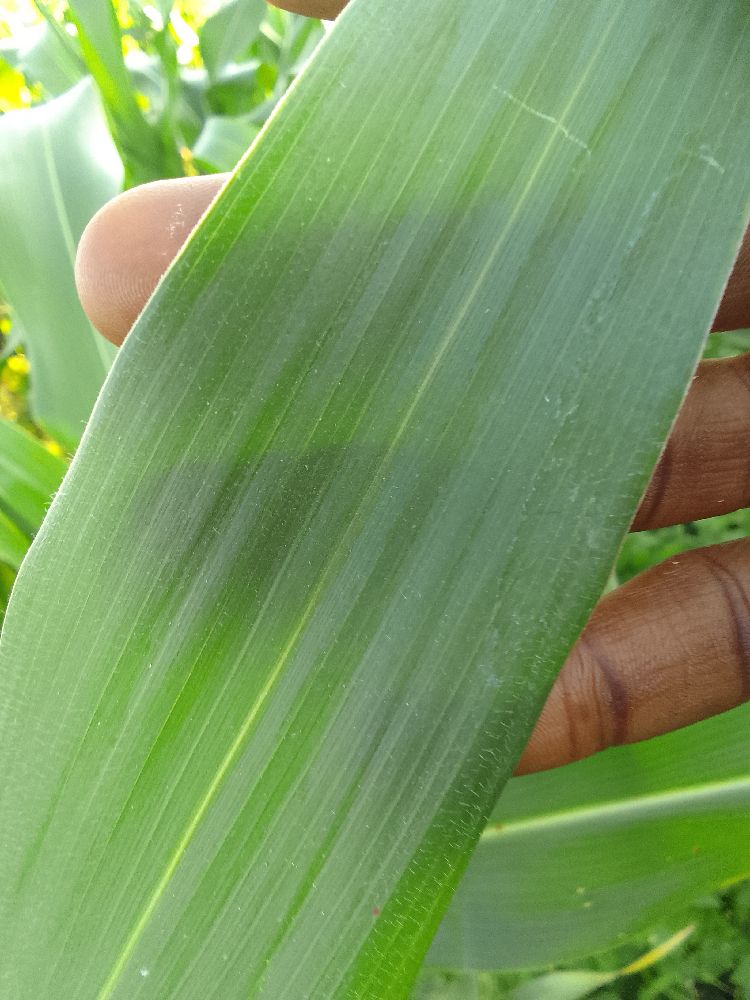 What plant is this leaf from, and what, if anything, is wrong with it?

maize, healthy
